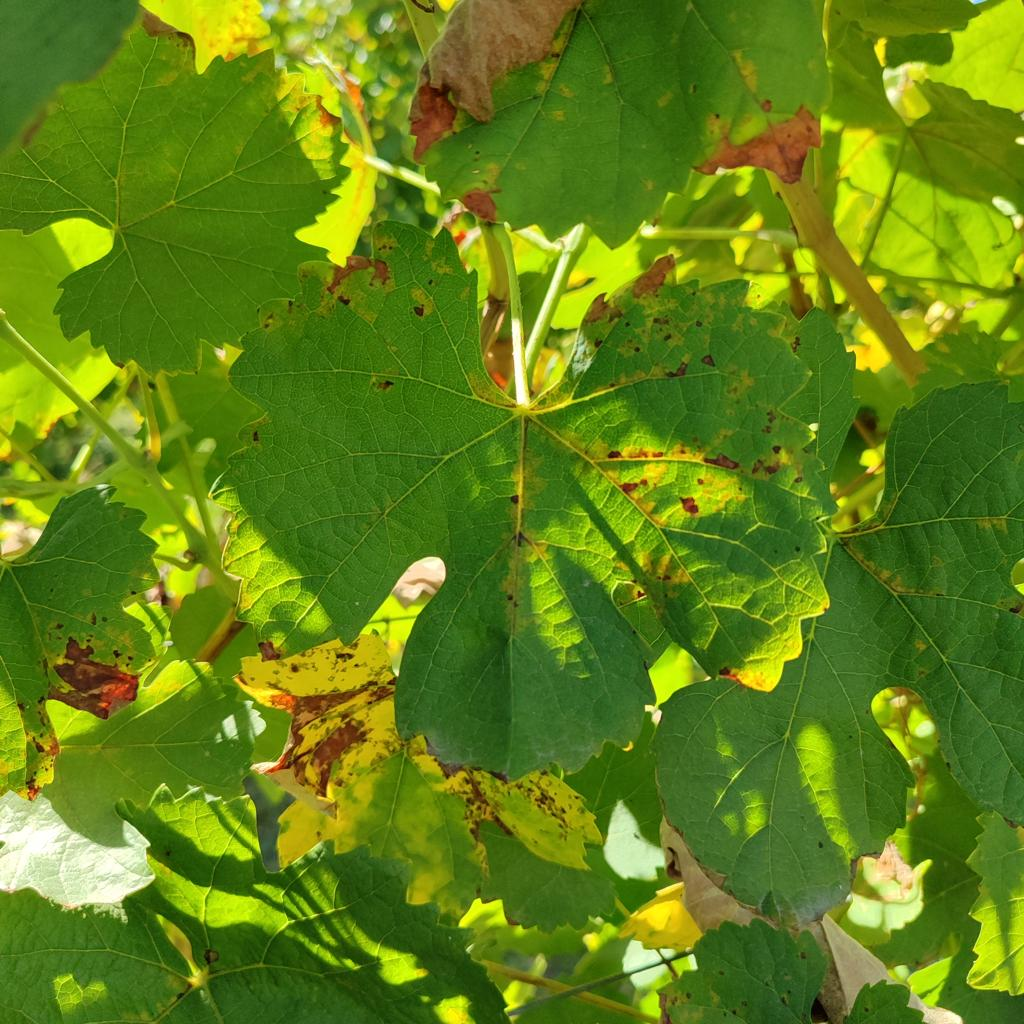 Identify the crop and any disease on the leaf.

grapevine, downy mildew
